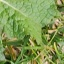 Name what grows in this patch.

structured weed
